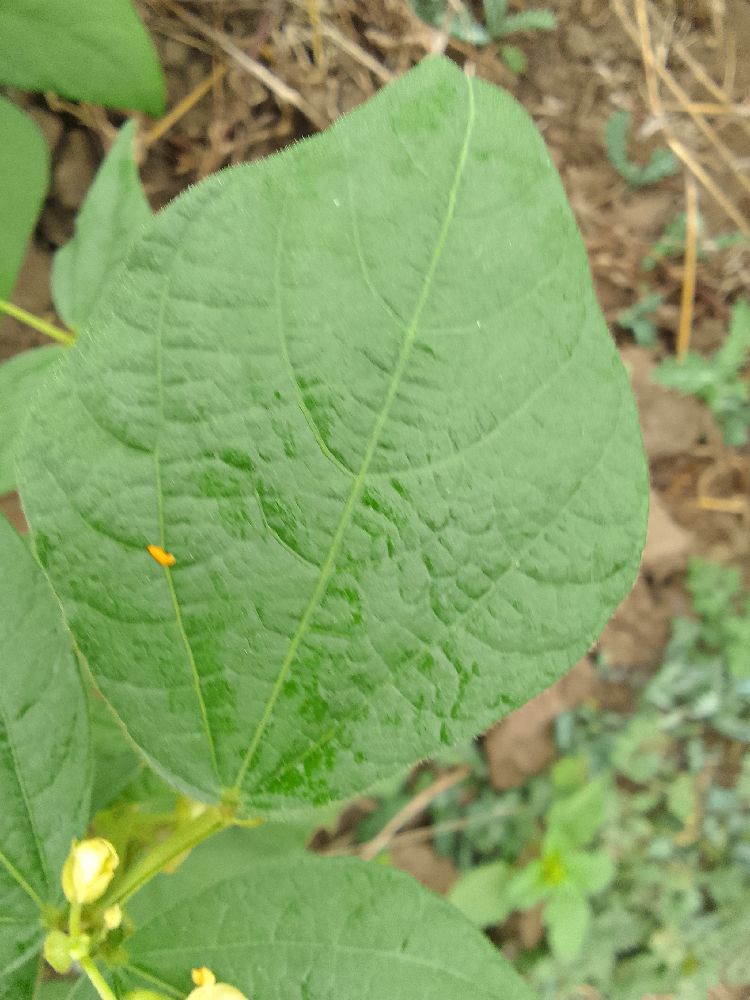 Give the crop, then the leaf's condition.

common bean, healthy
